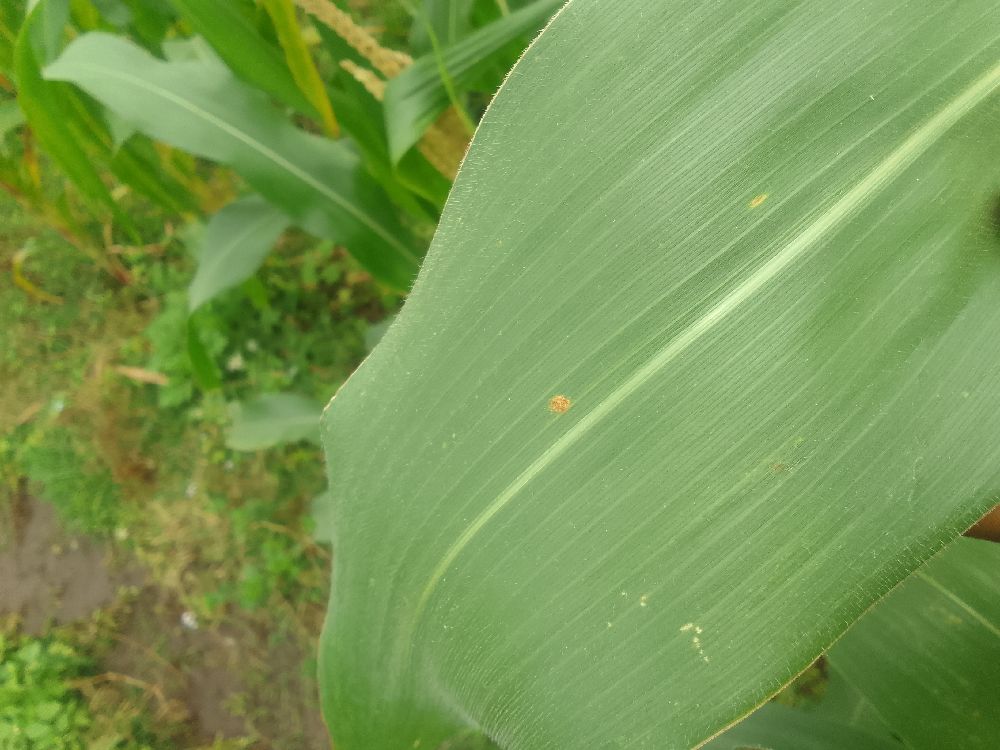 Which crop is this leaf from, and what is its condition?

maize, healthy
